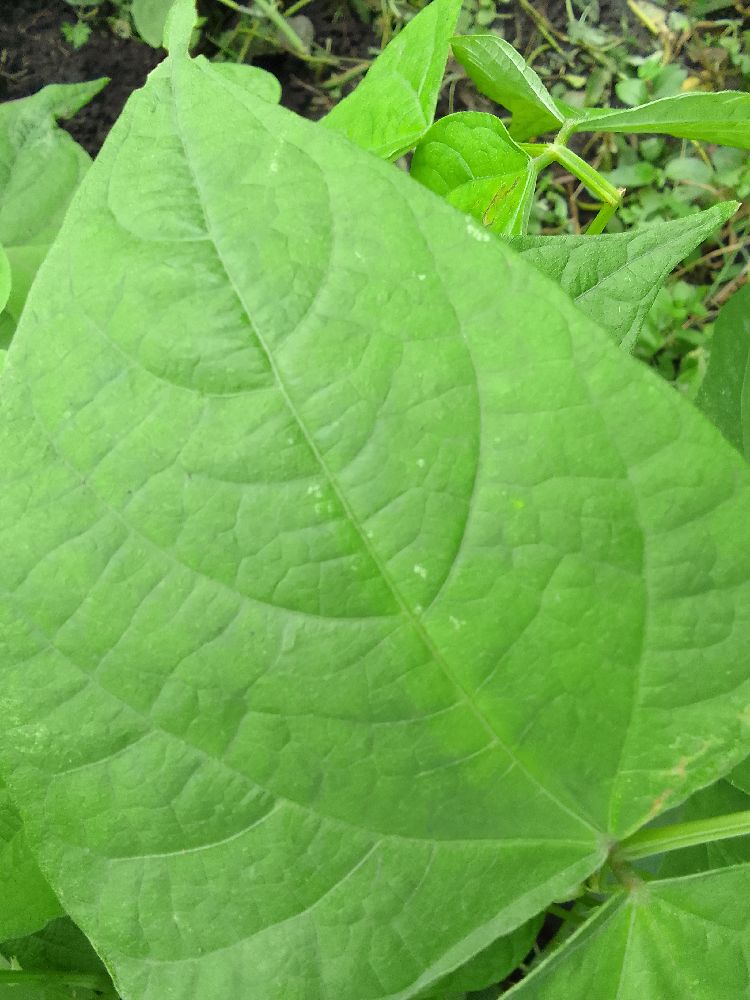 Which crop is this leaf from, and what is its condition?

common bean, healthy
